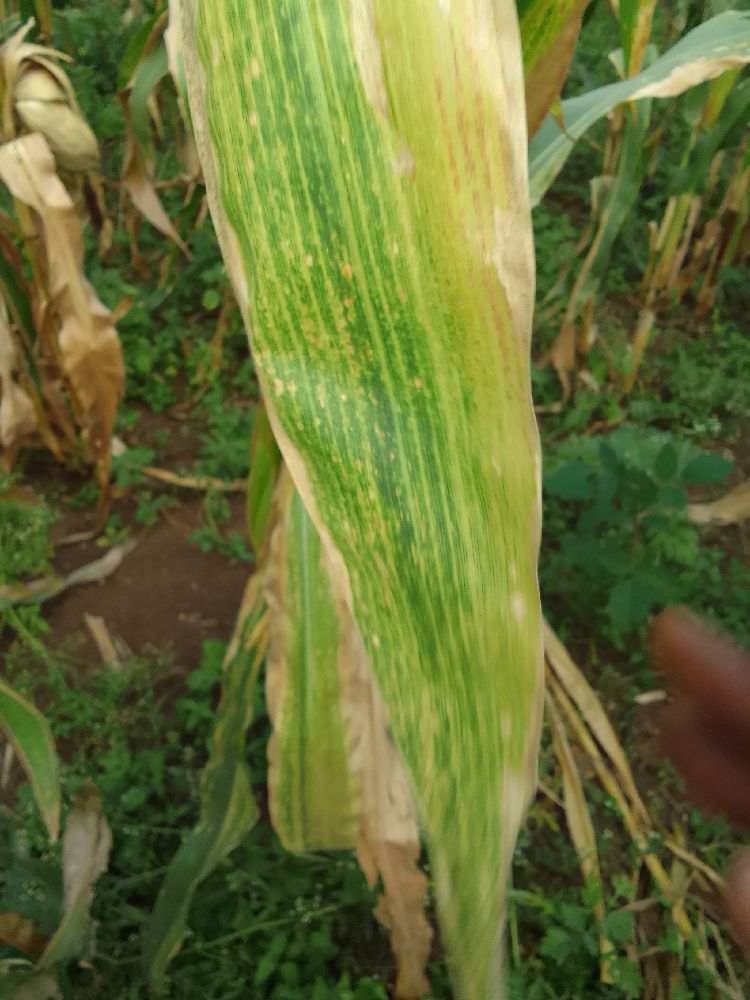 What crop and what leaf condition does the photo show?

maize, maize lethal necrosis
